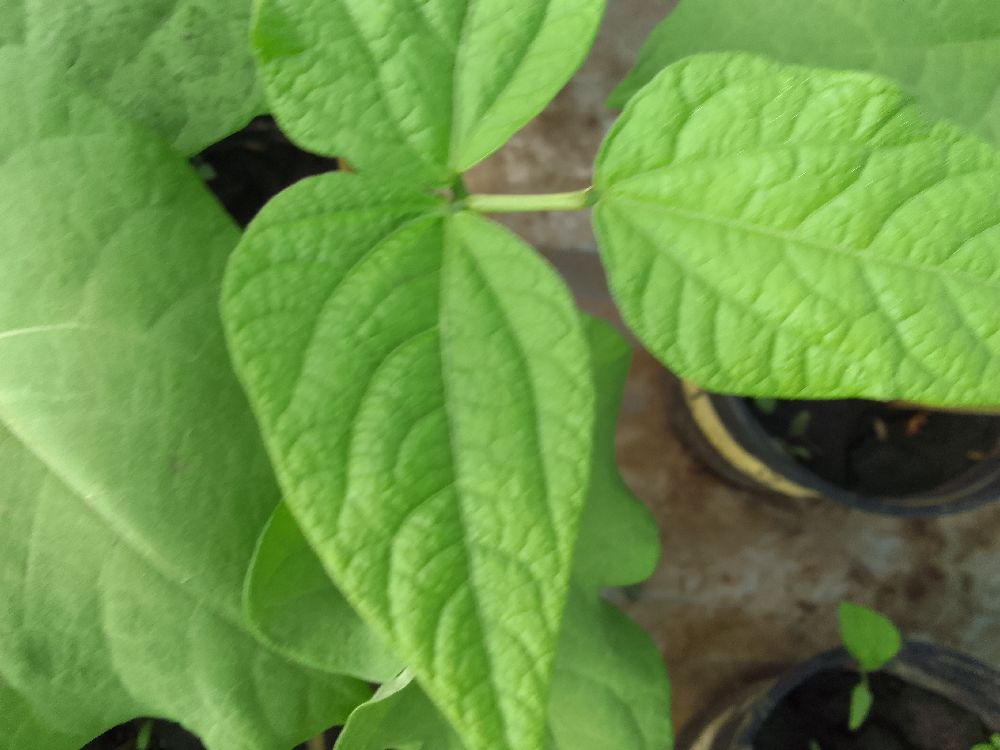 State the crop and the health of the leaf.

common bean, healthy
